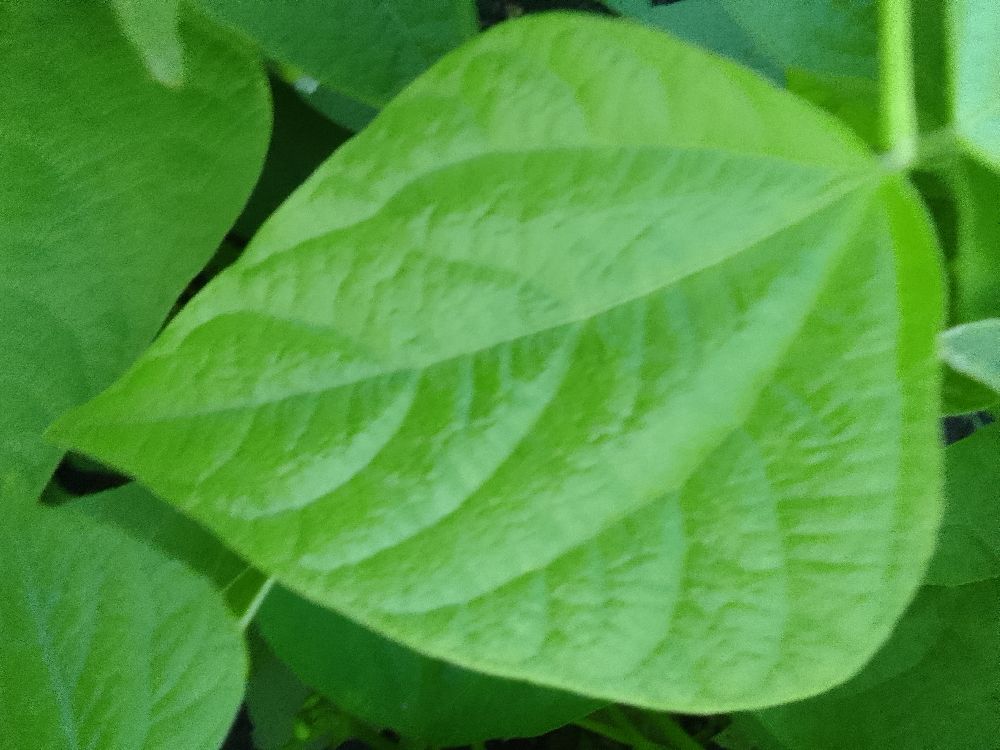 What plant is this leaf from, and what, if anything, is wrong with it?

common bean, healthy
